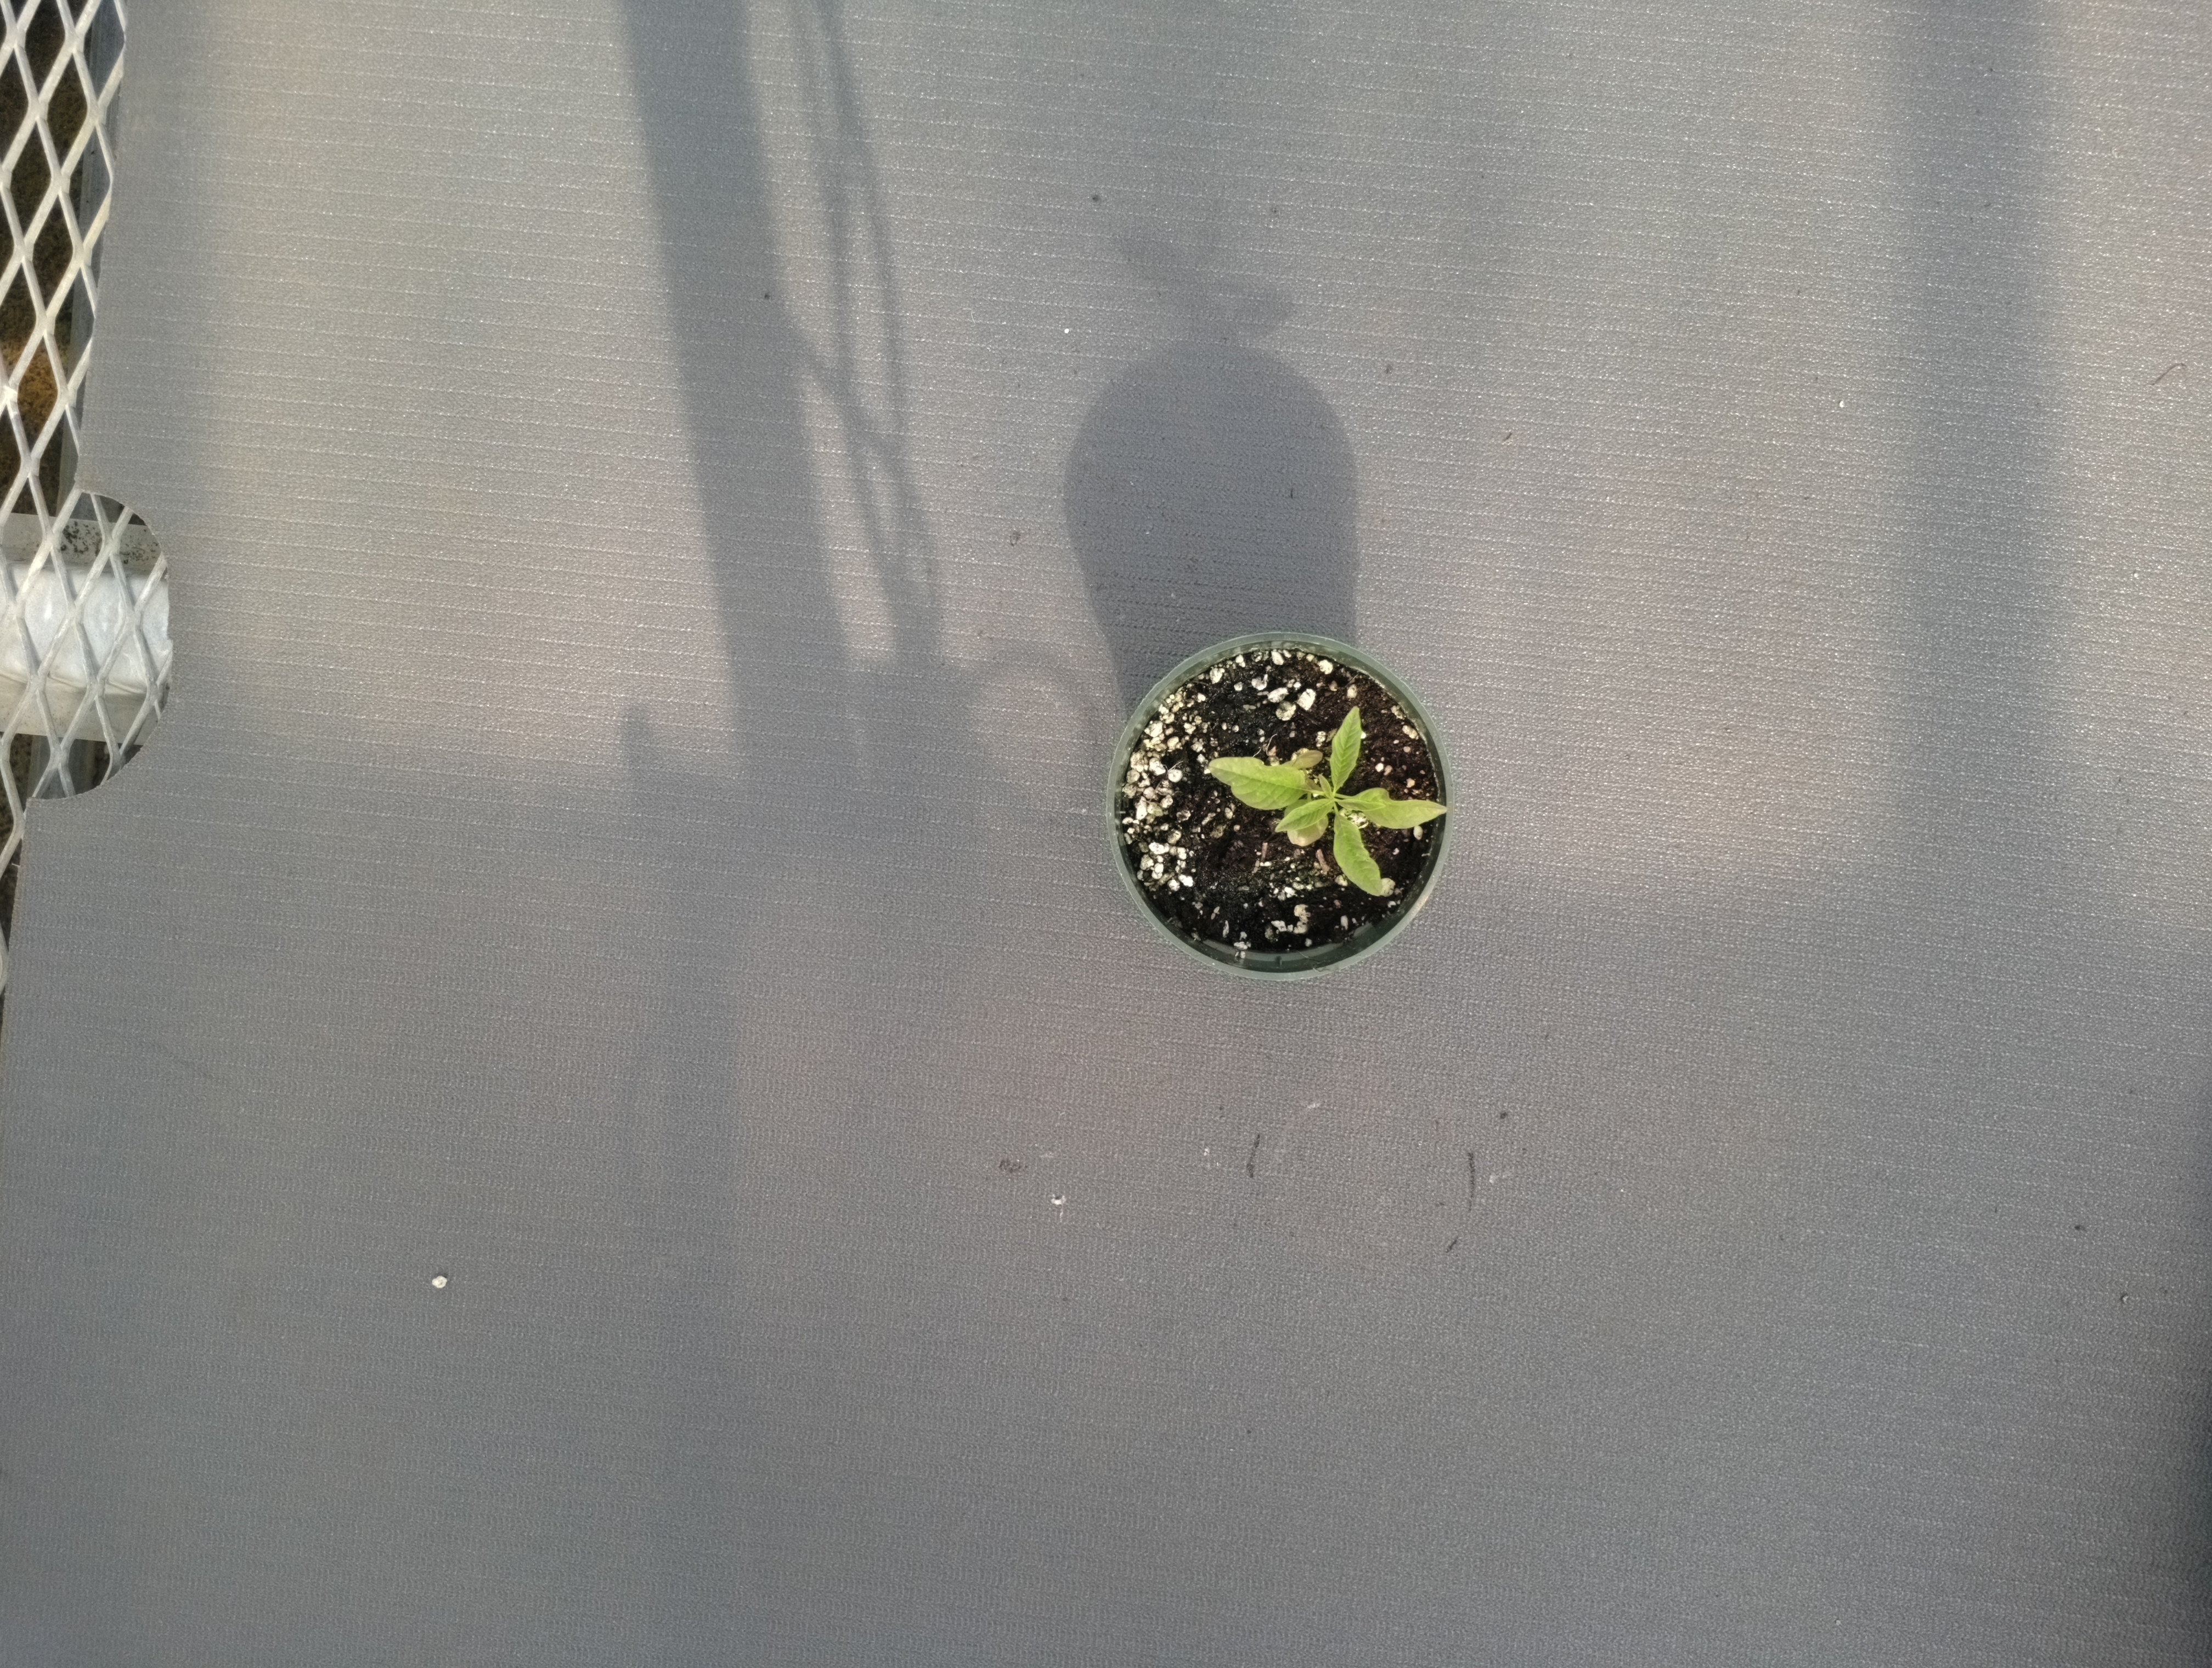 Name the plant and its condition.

waterhemp, healthy untreated
